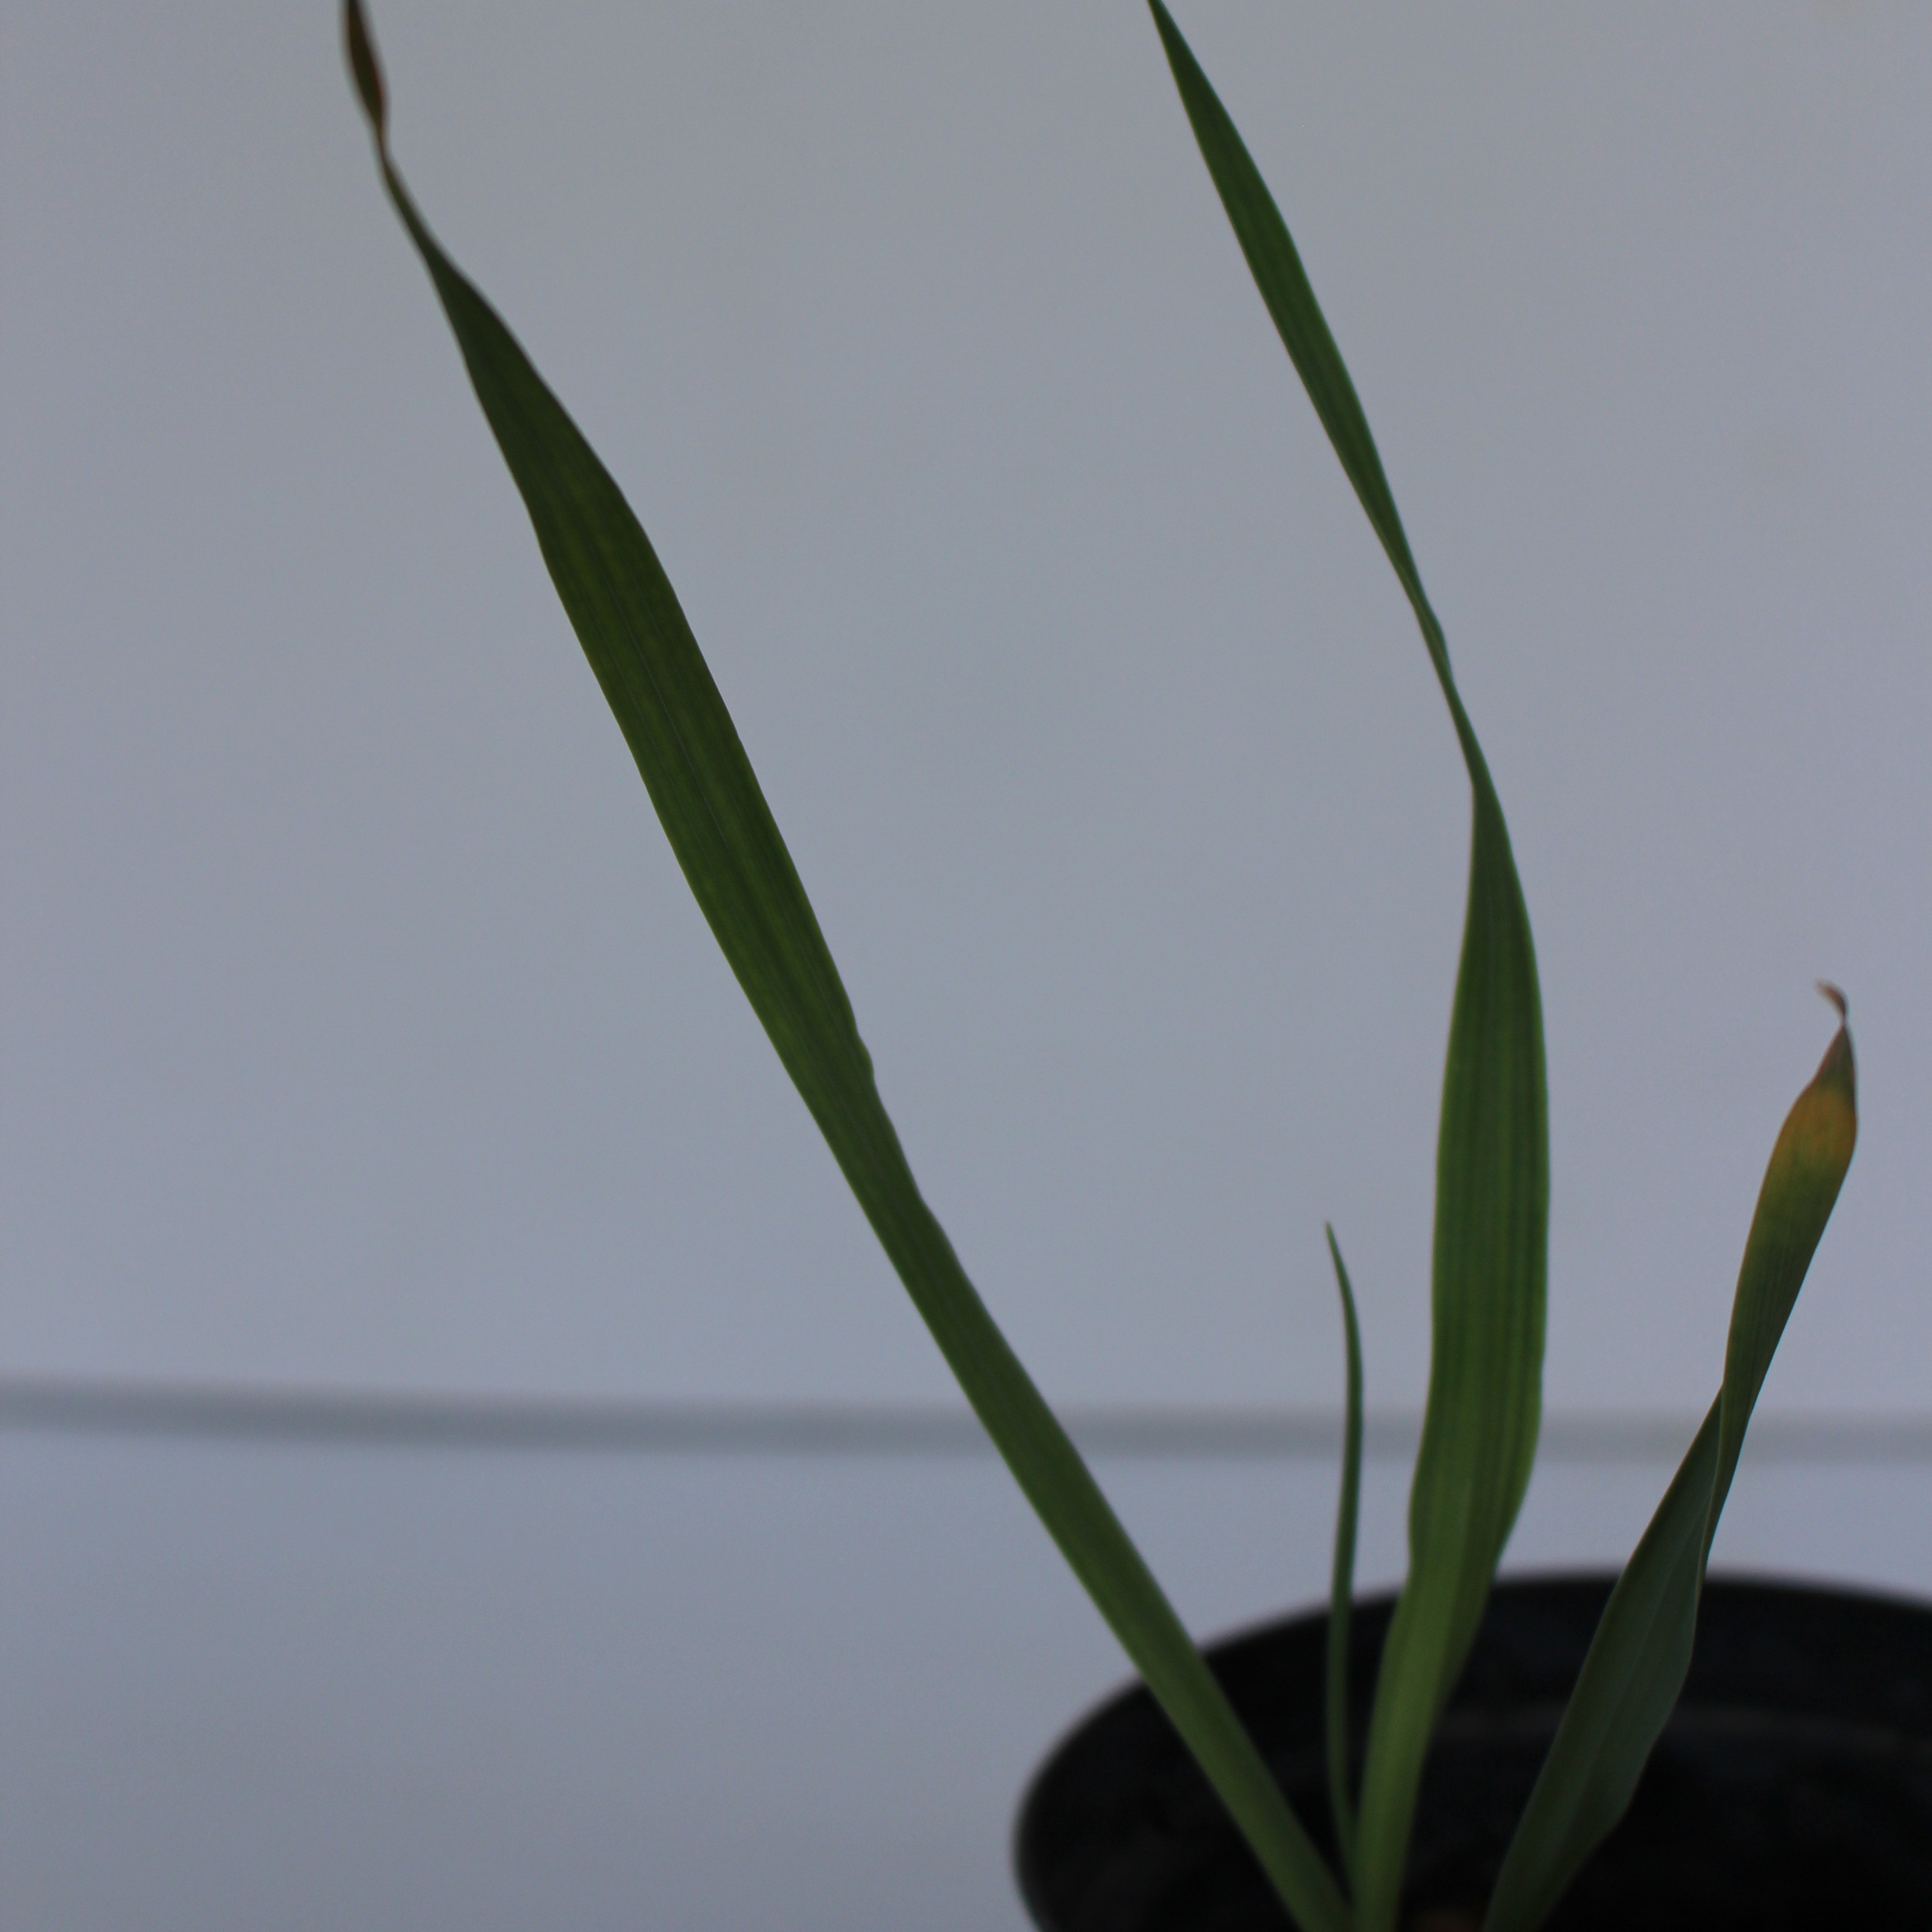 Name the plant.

Avena sterilis
